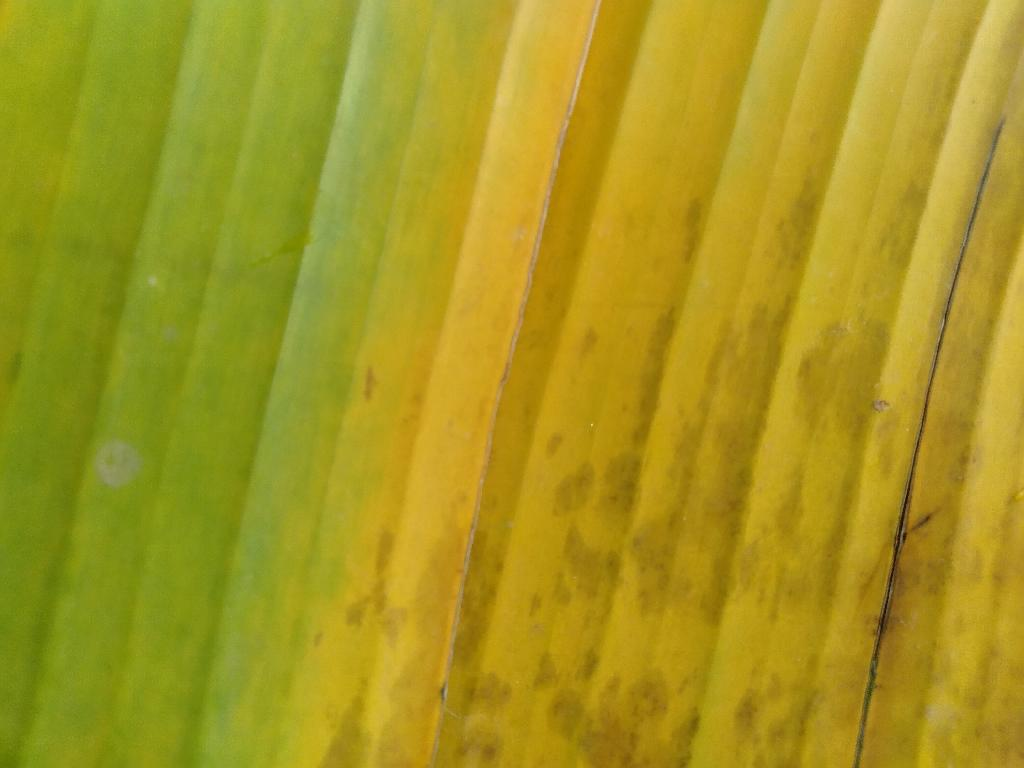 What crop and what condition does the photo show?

banana, fusarium wilt race 1
